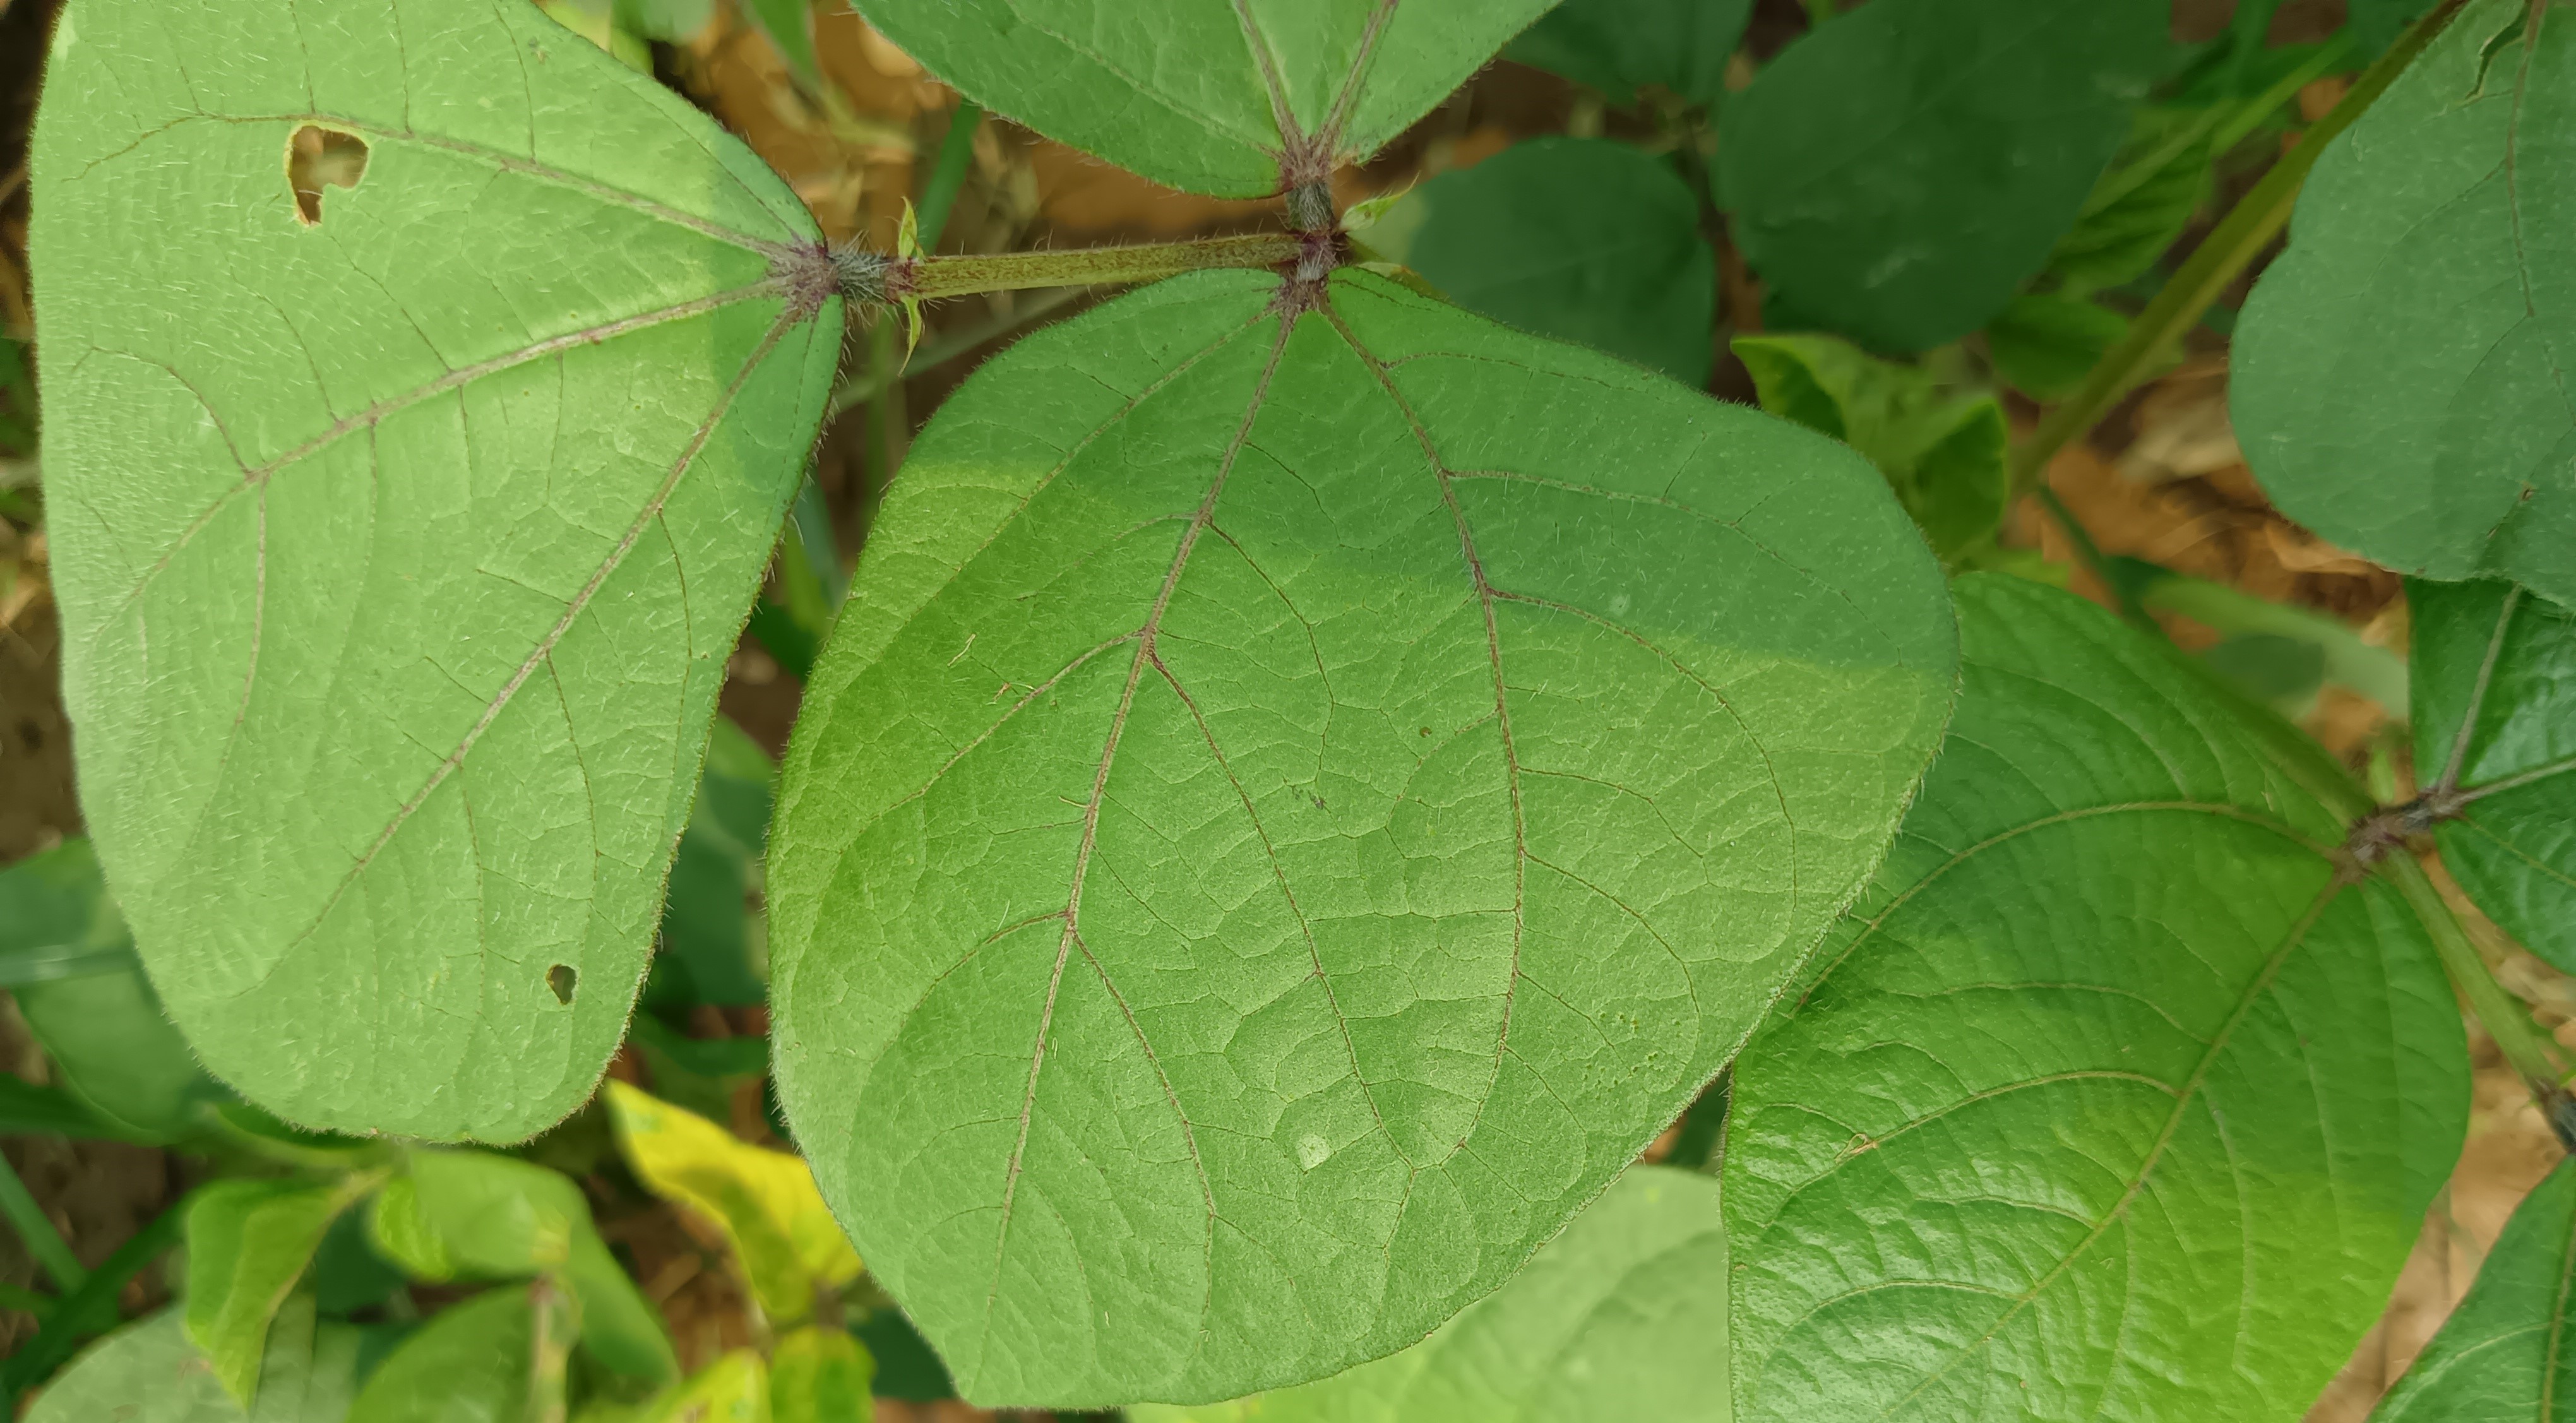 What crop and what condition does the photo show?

mungbean, healthy
